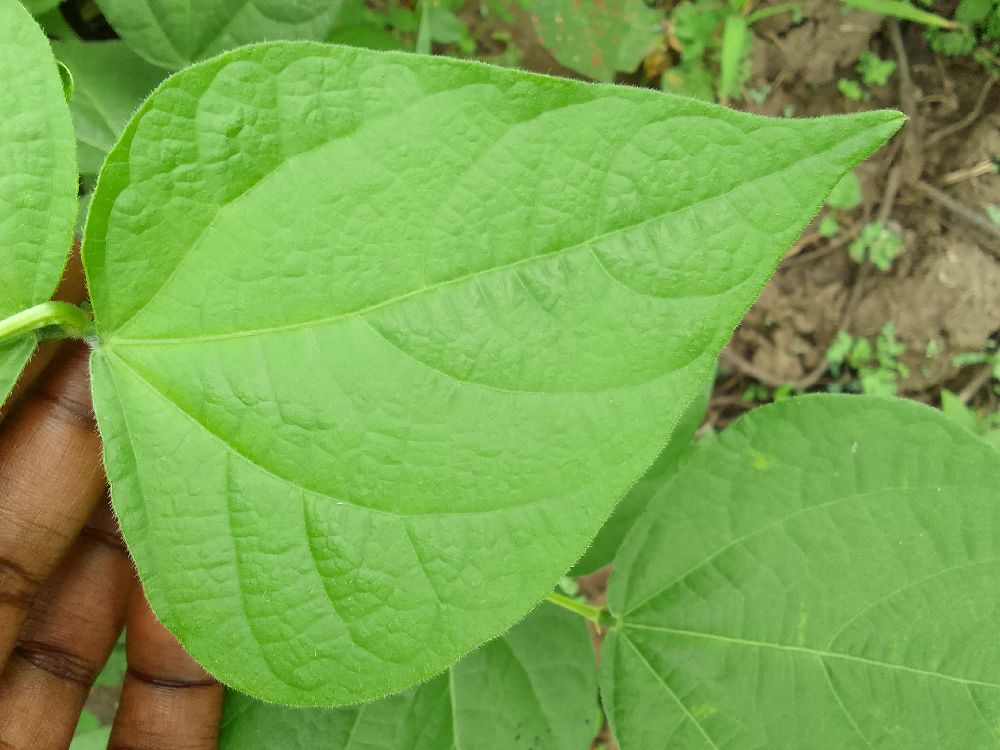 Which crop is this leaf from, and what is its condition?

common bean, healthy
